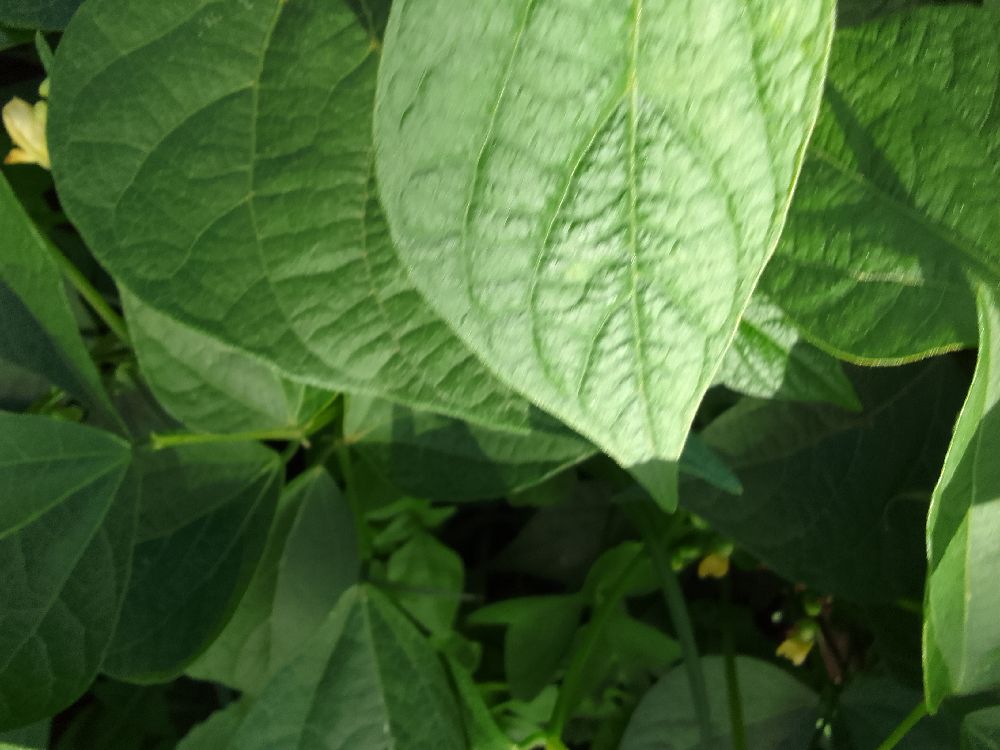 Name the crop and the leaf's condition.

common bean, healthy
